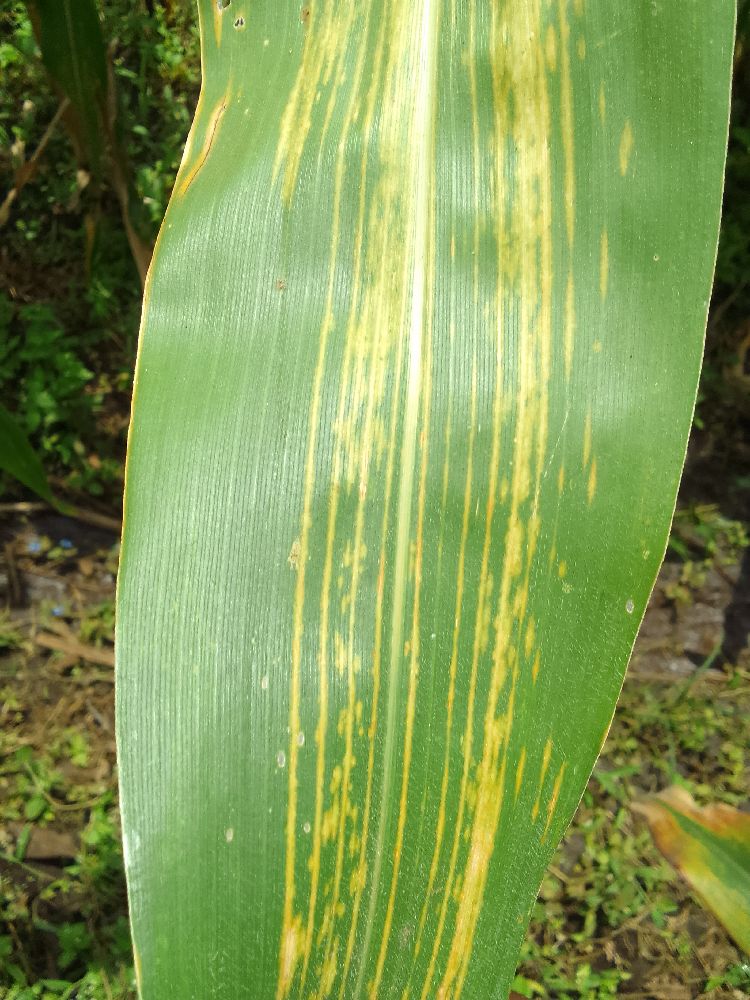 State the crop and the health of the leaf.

maize, maize lethal necrosis
